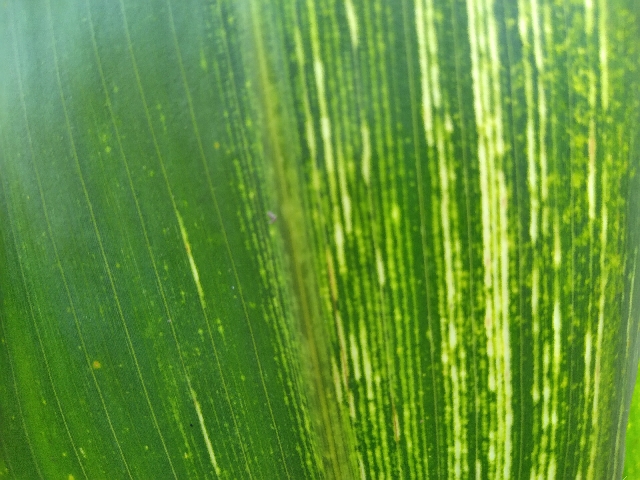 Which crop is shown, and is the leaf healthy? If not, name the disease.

maize, maize streak virus
